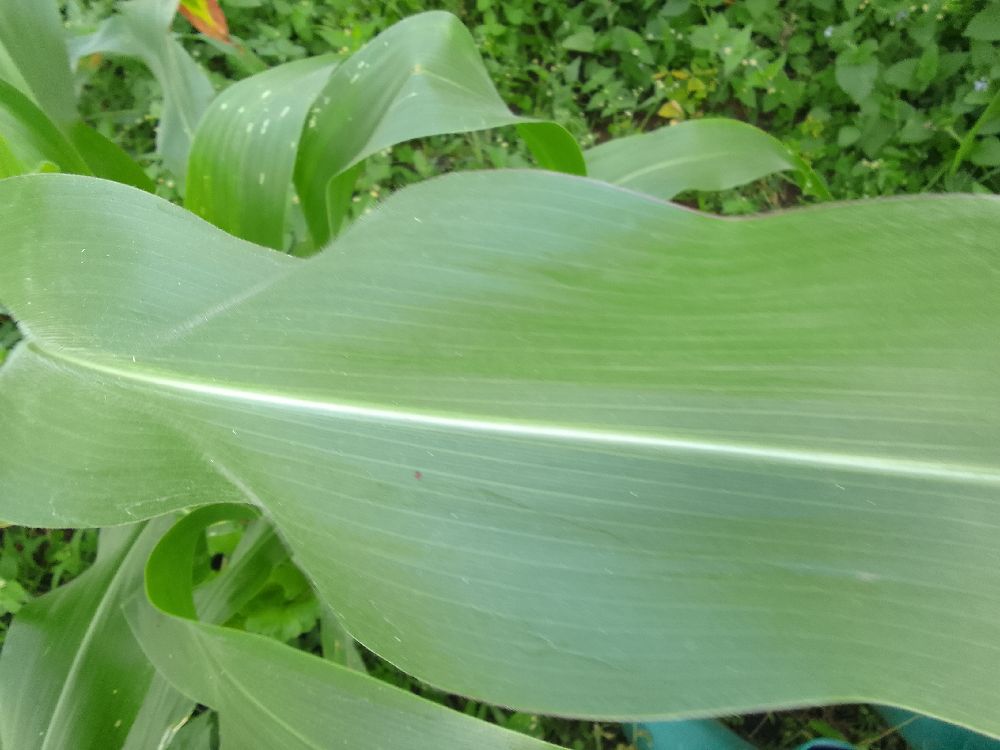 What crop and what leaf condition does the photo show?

maize, healthy
